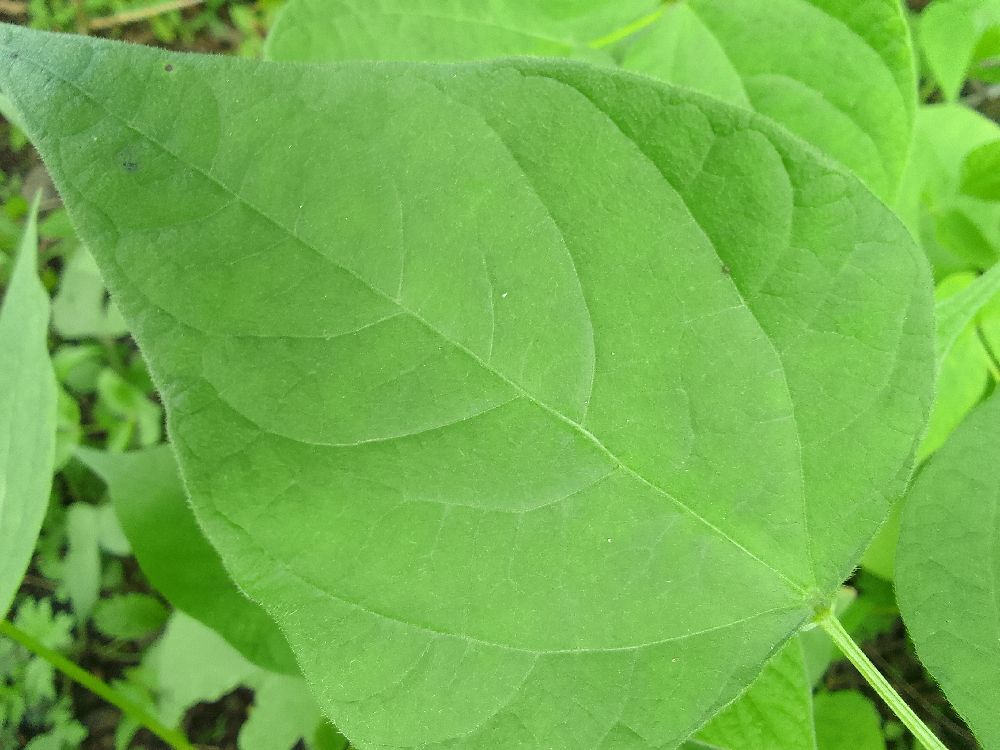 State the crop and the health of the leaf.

common bean, healthy
